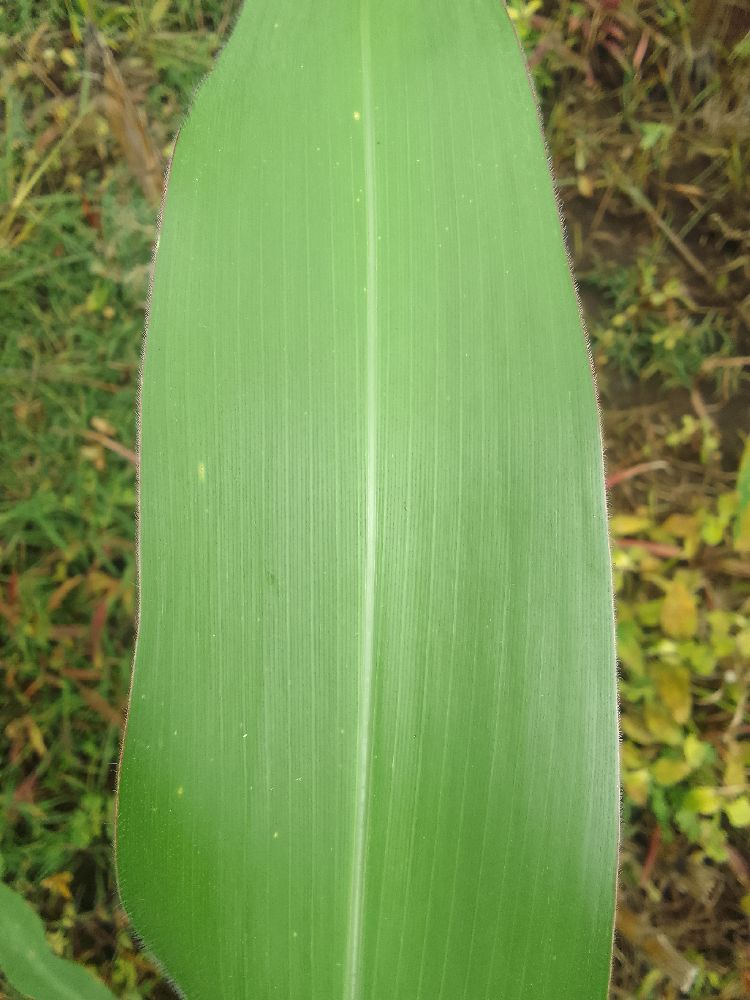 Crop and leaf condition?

maize, healthy
